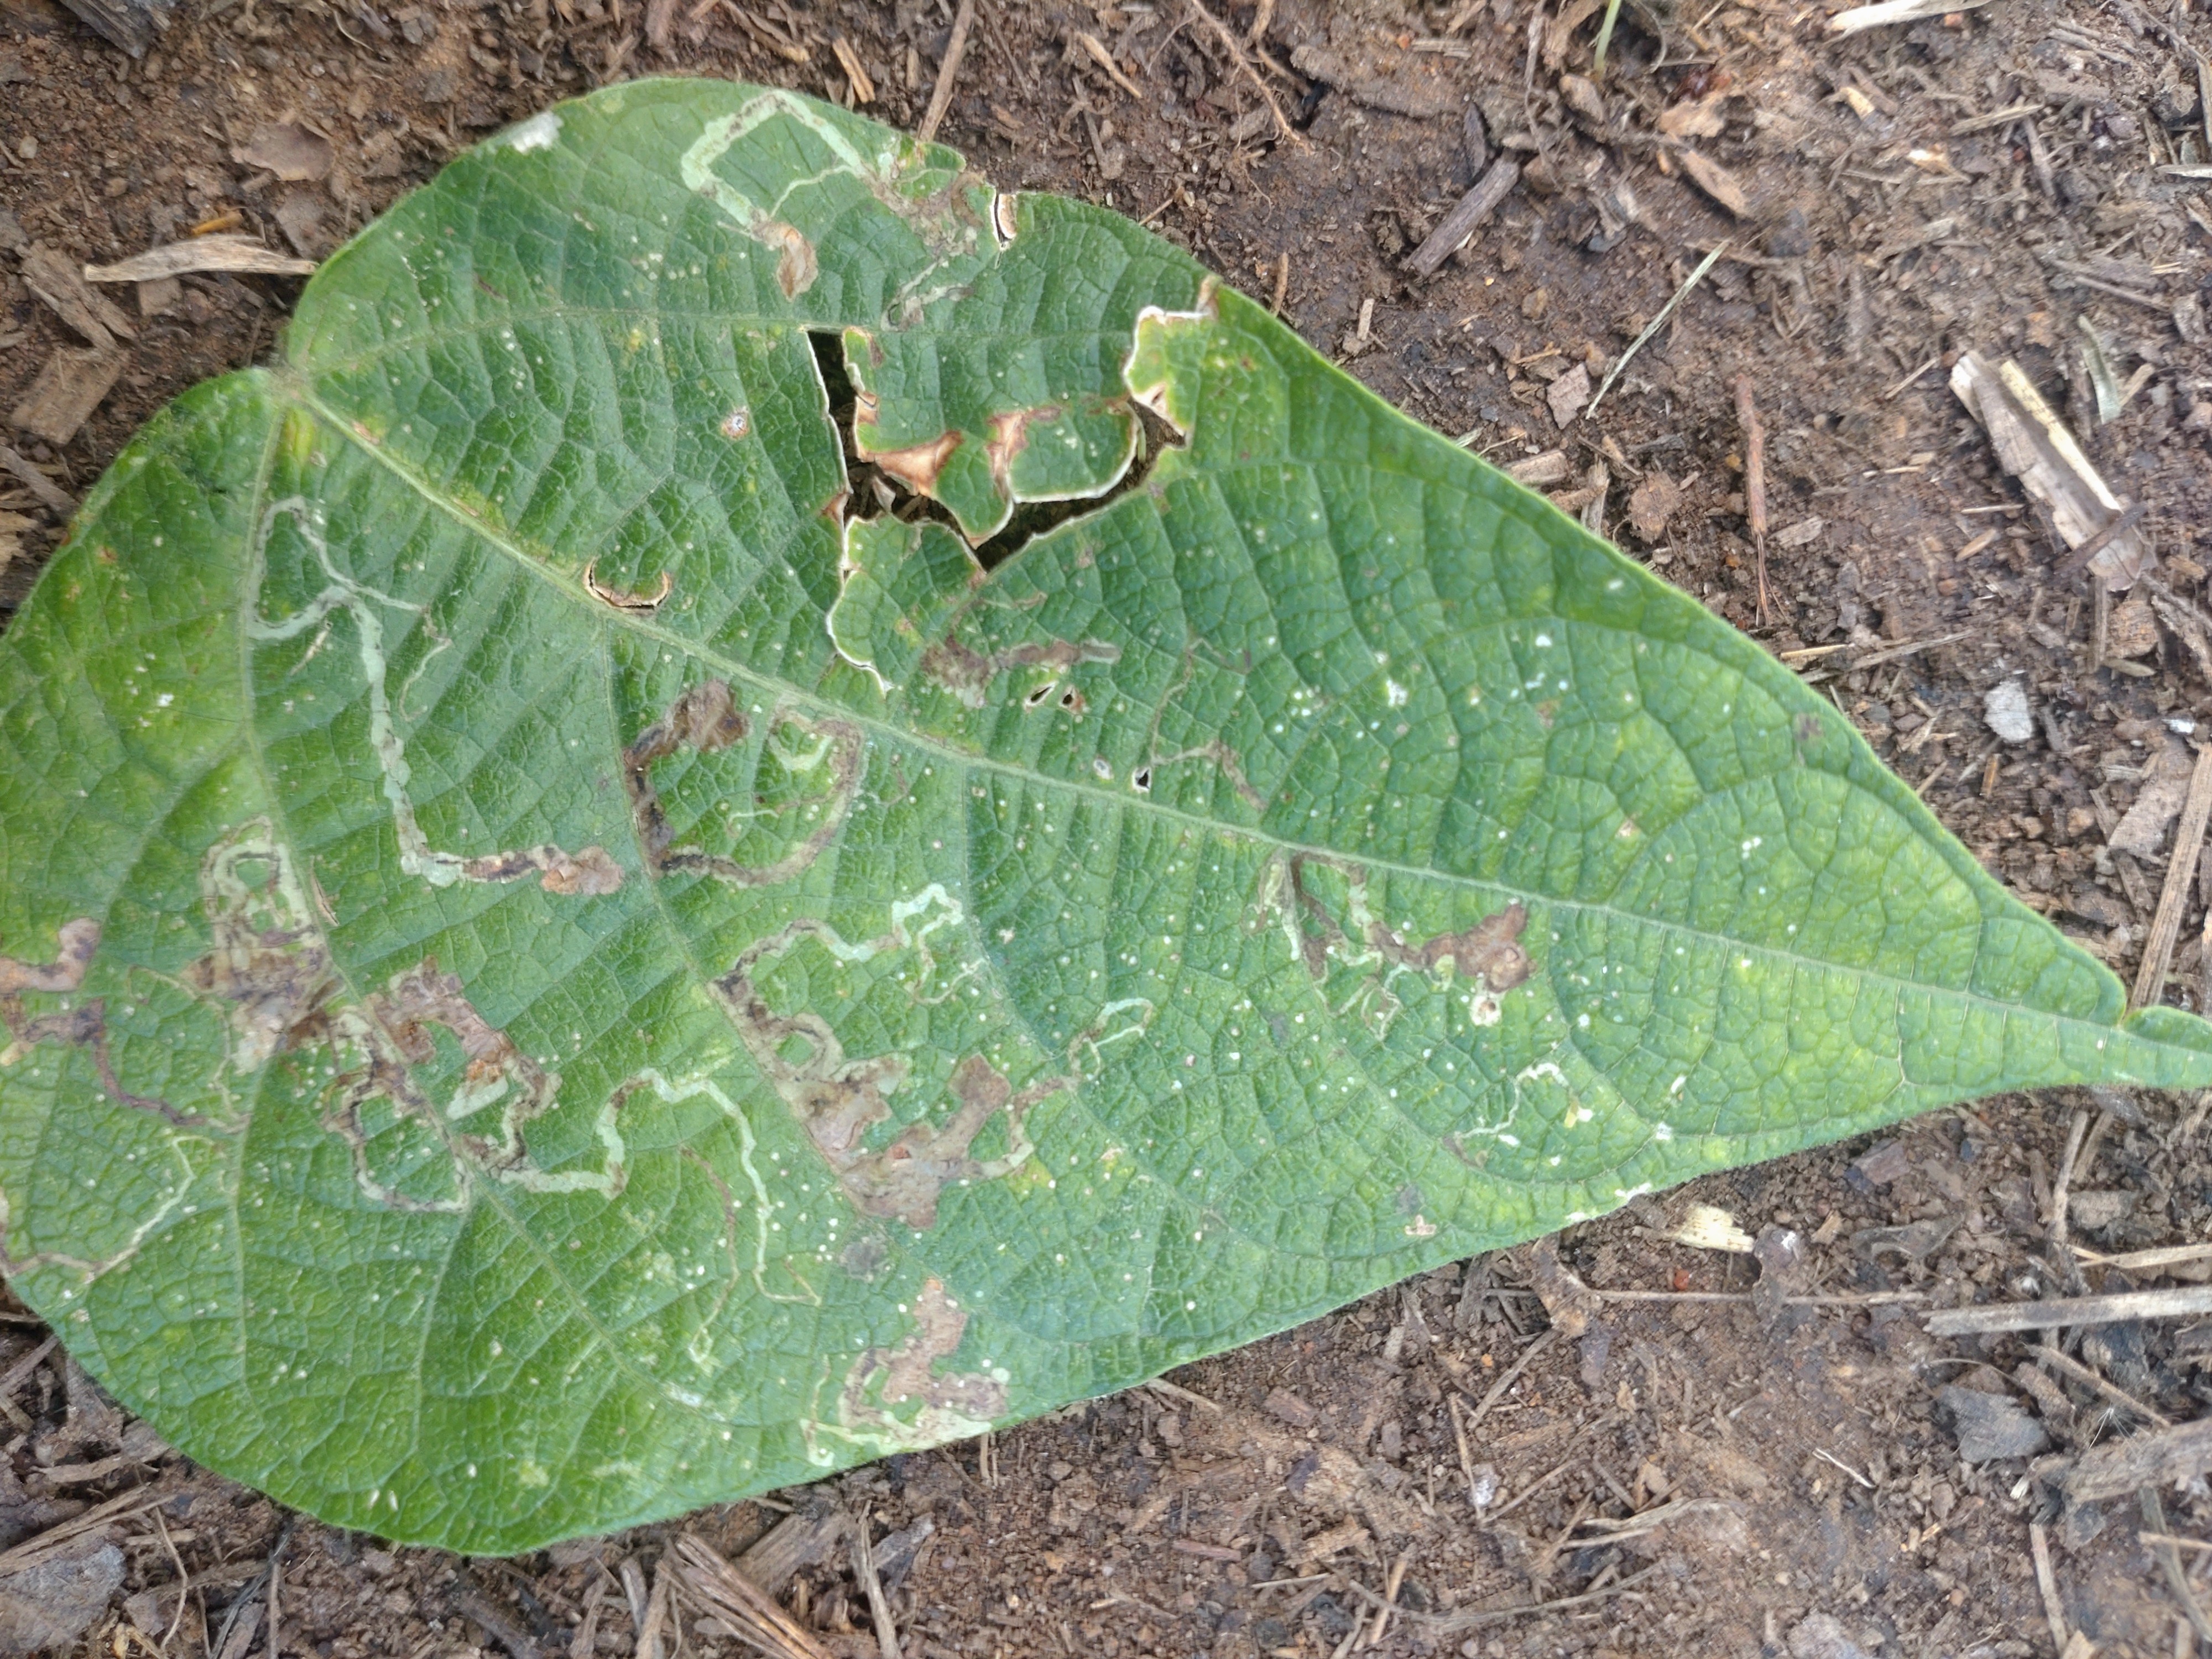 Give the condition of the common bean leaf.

anthracnose
